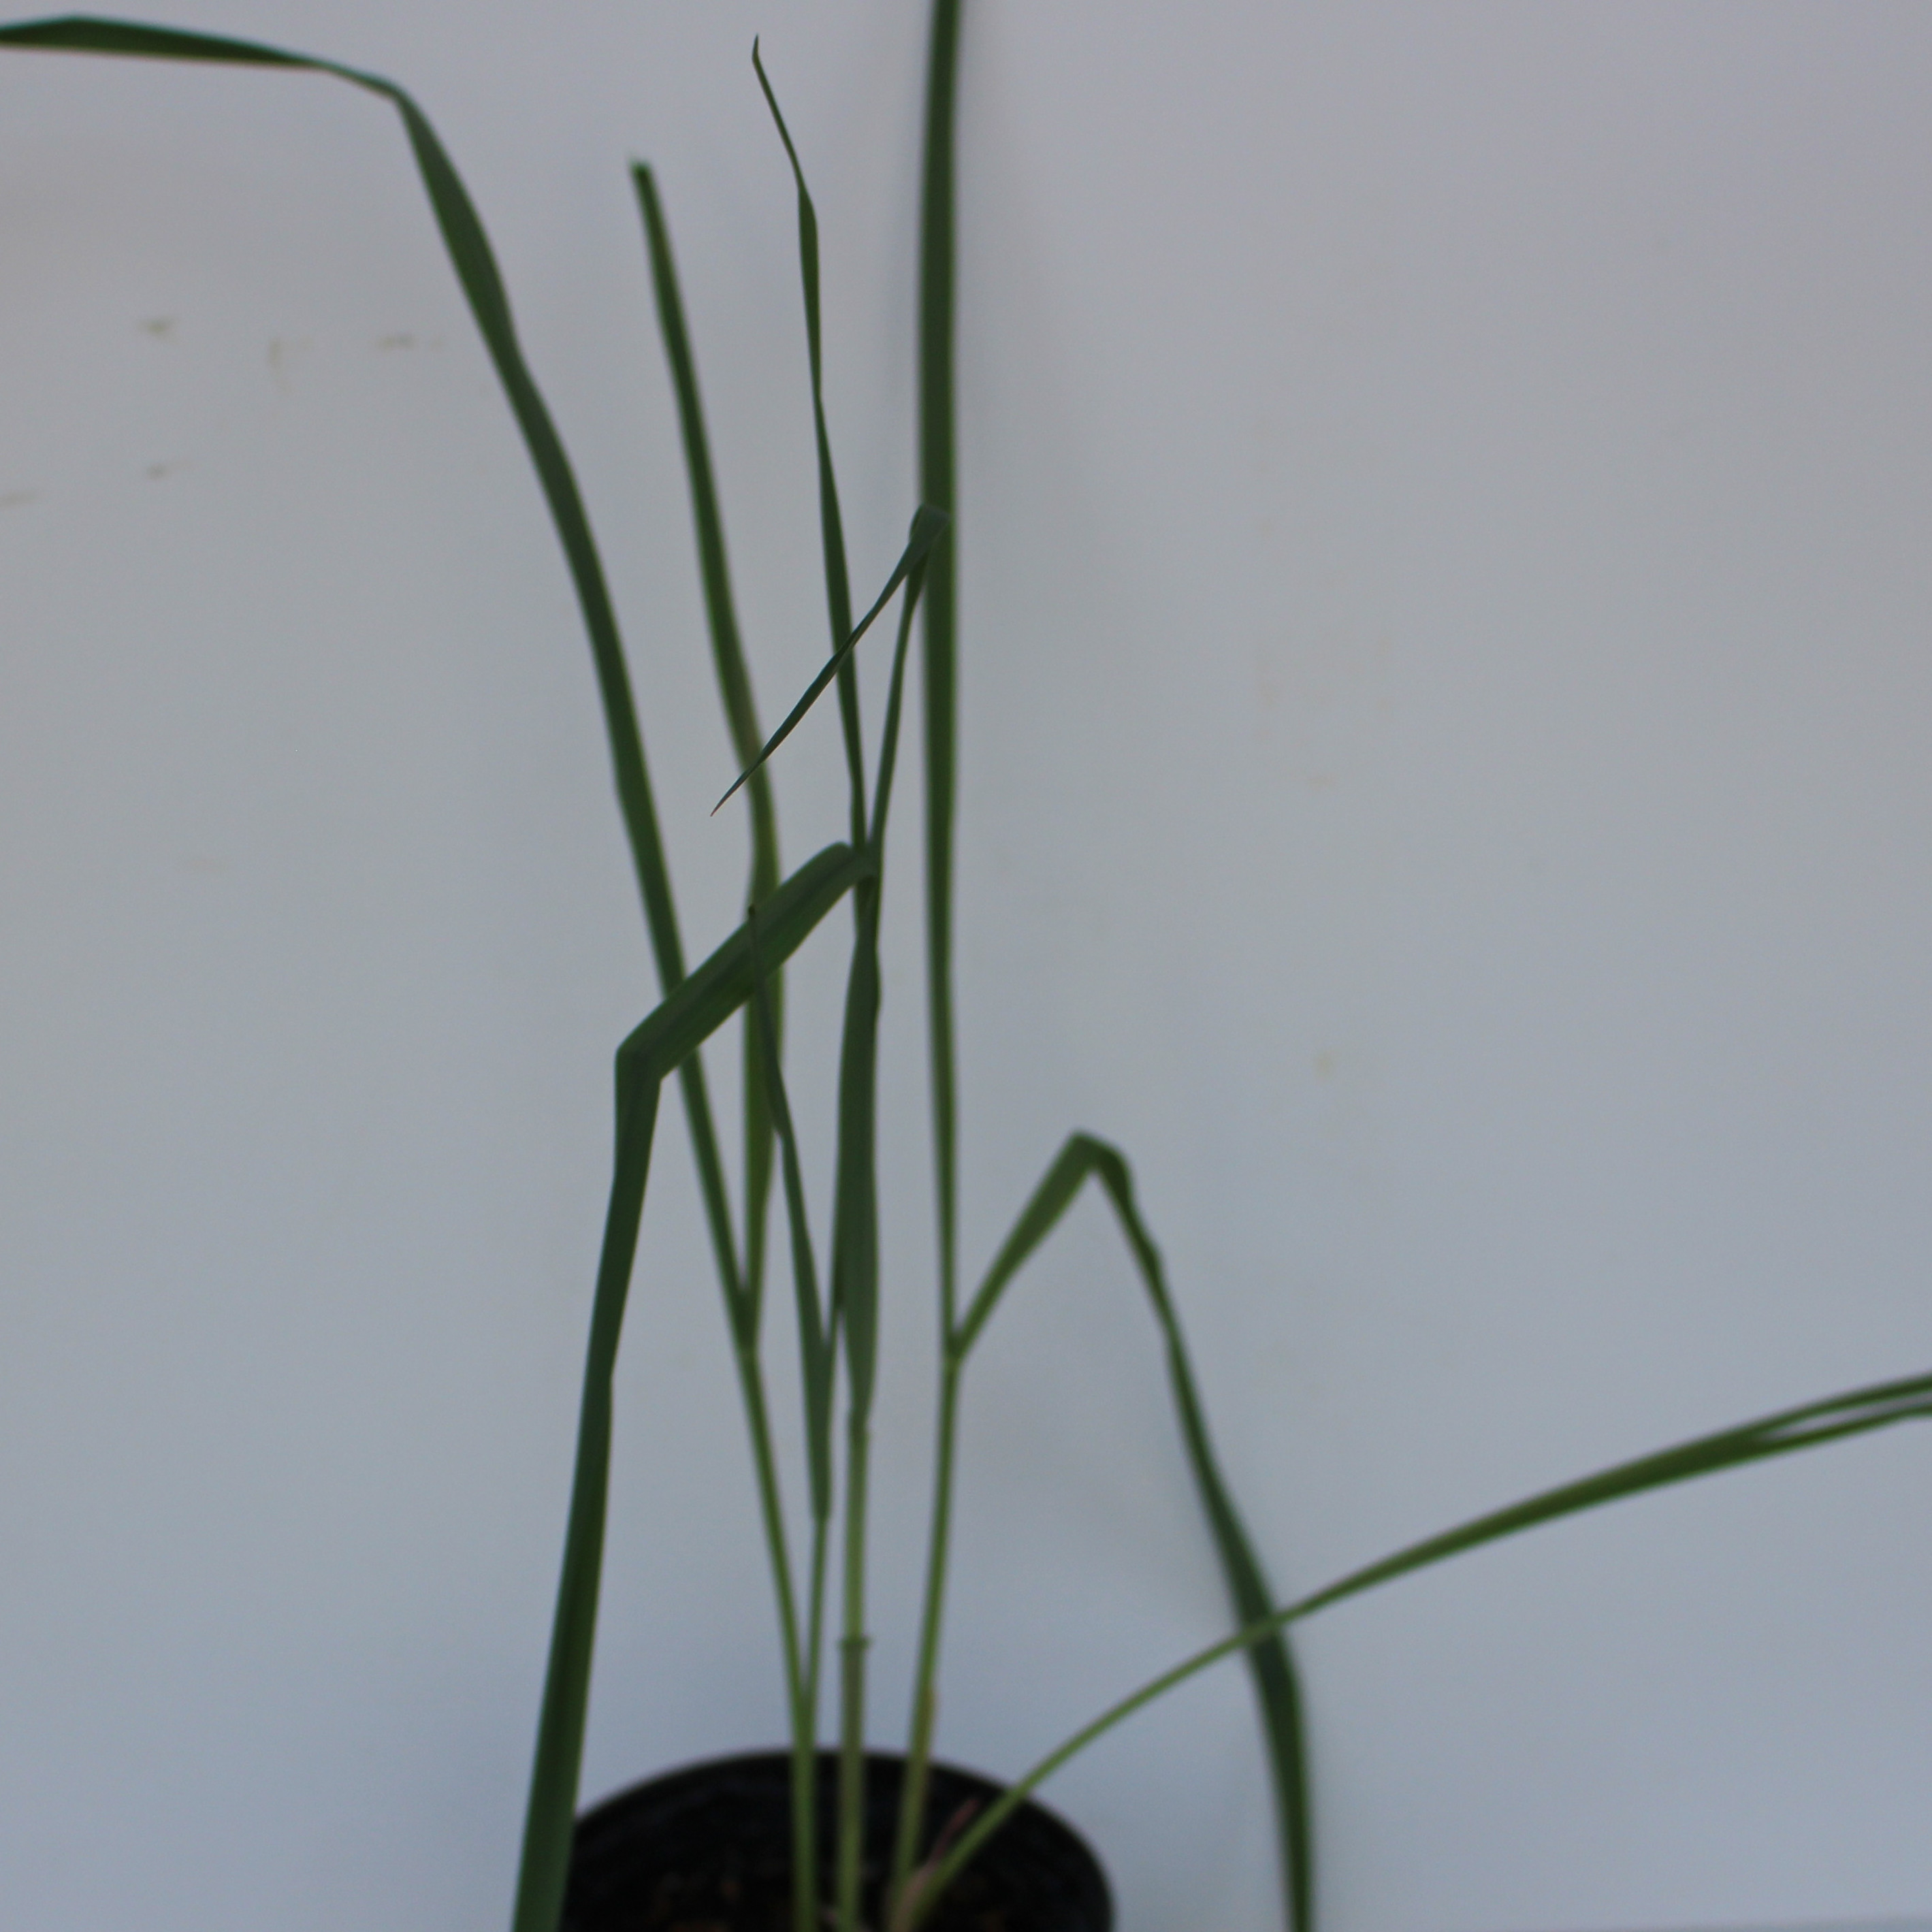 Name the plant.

Avena sterilis
